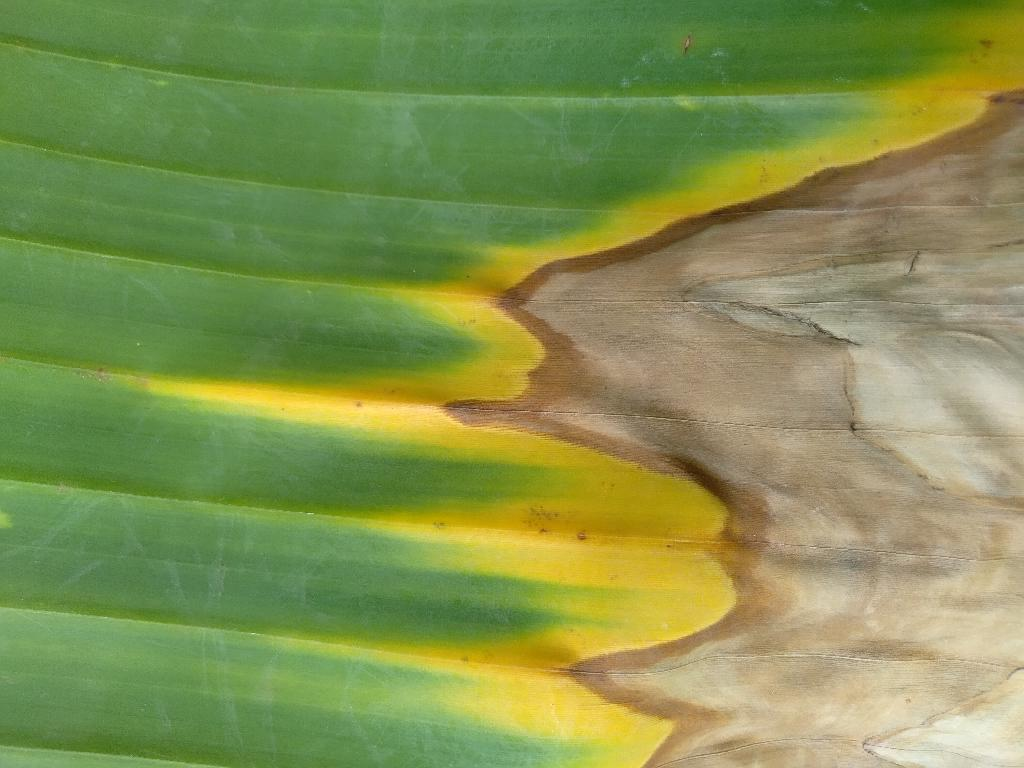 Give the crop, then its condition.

banana, fusarium wilt race 1
